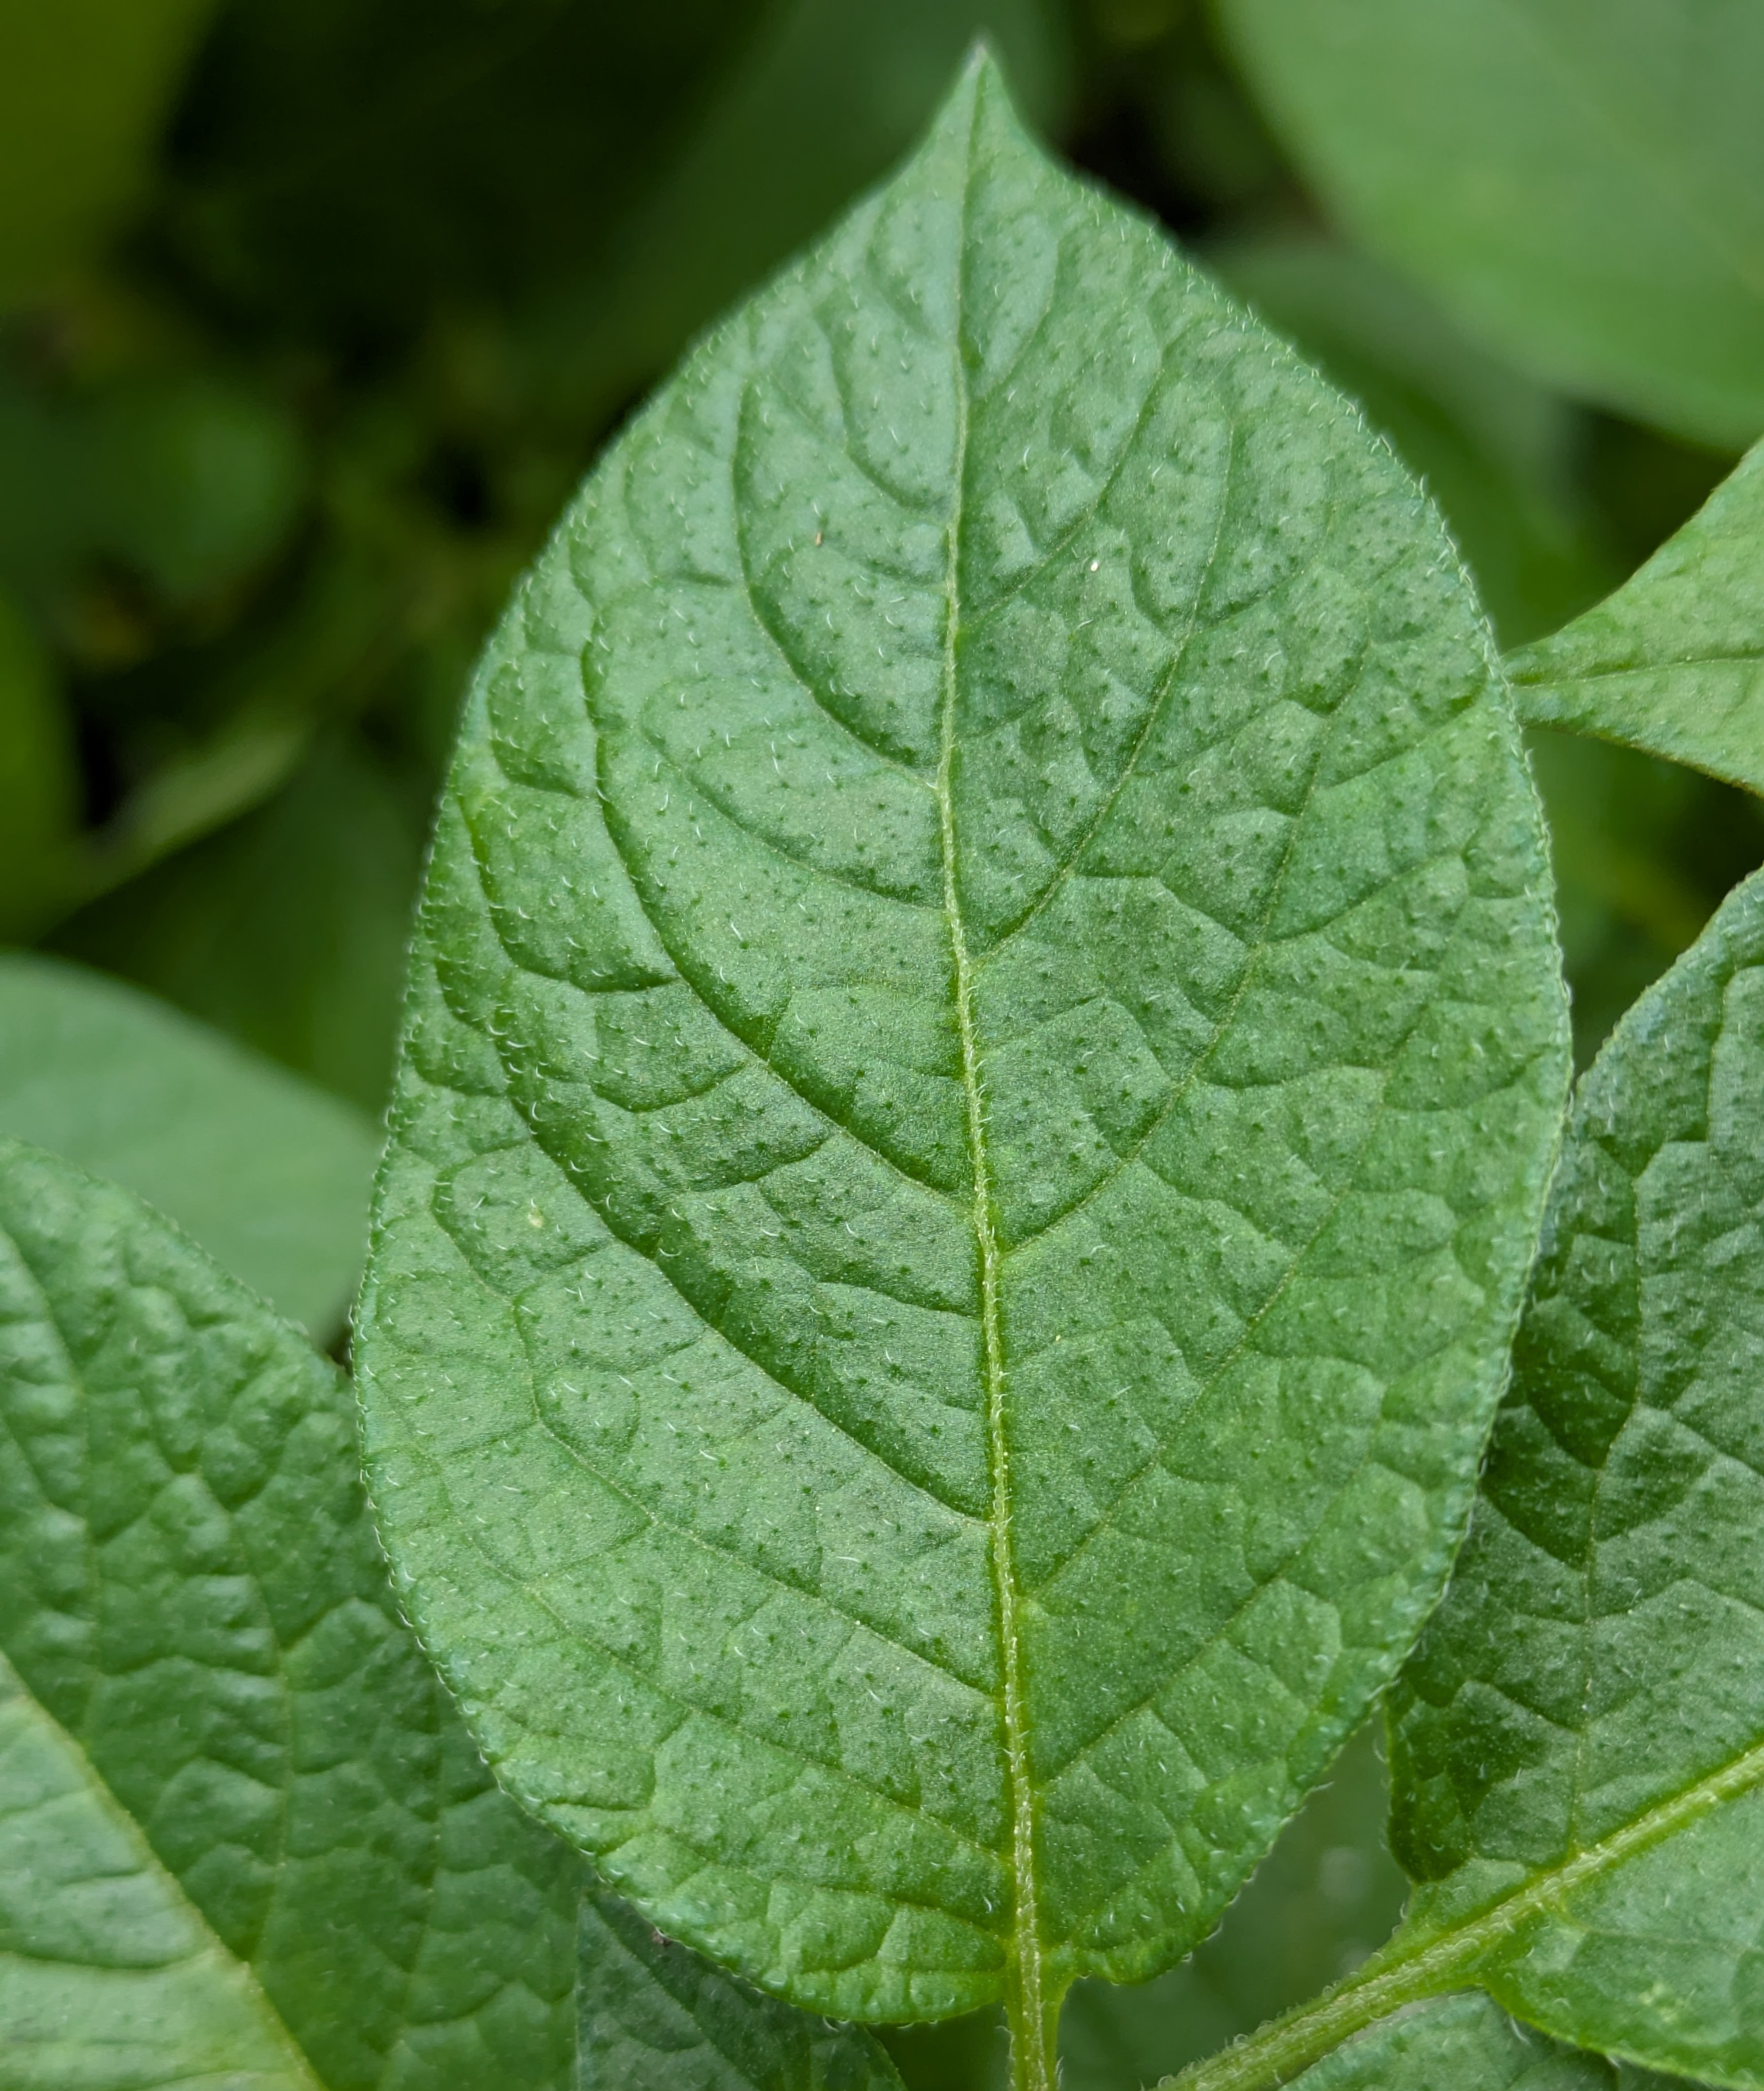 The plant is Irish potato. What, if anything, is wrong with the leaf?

healthy
